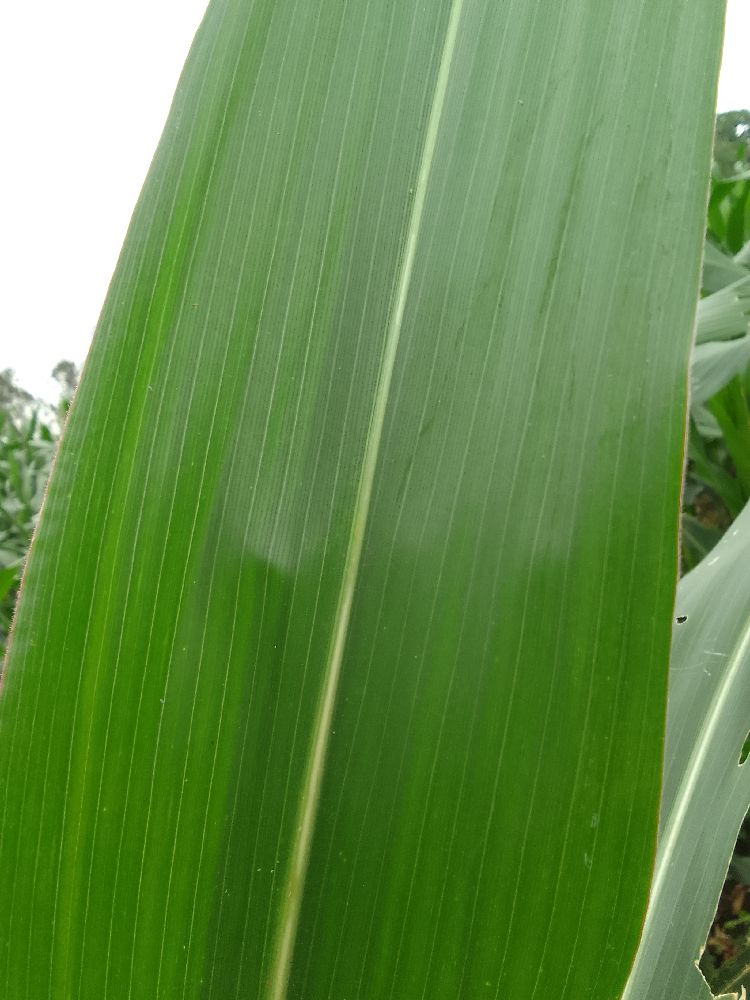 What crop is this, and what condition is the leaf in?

maize, healthy
